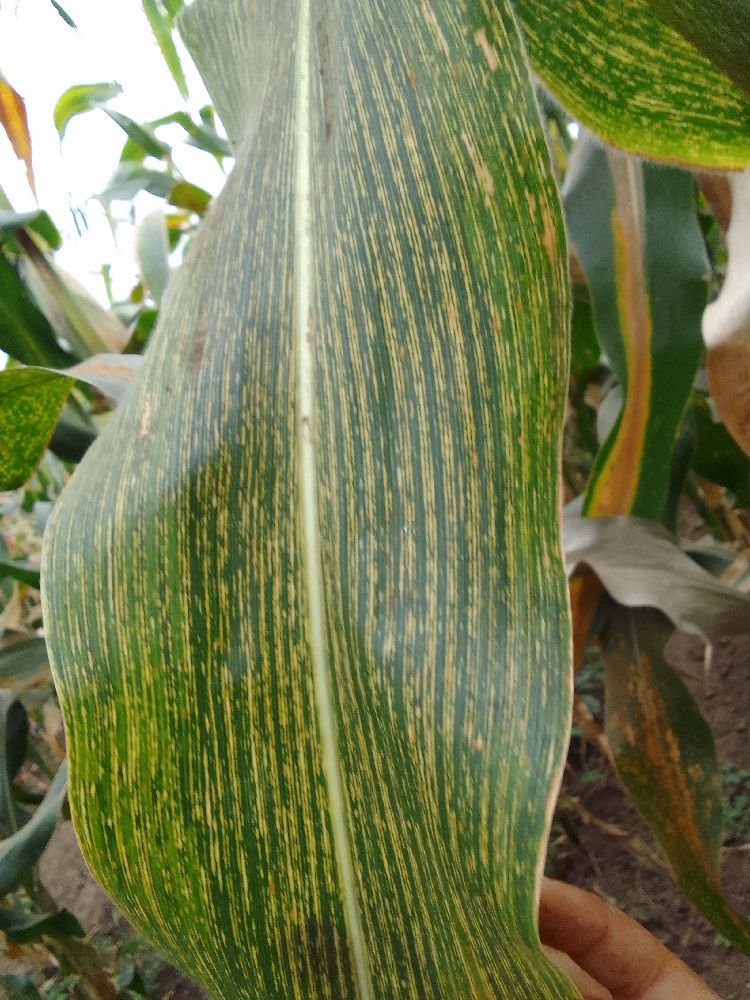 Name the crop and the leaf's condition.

maize, maize streak virus
